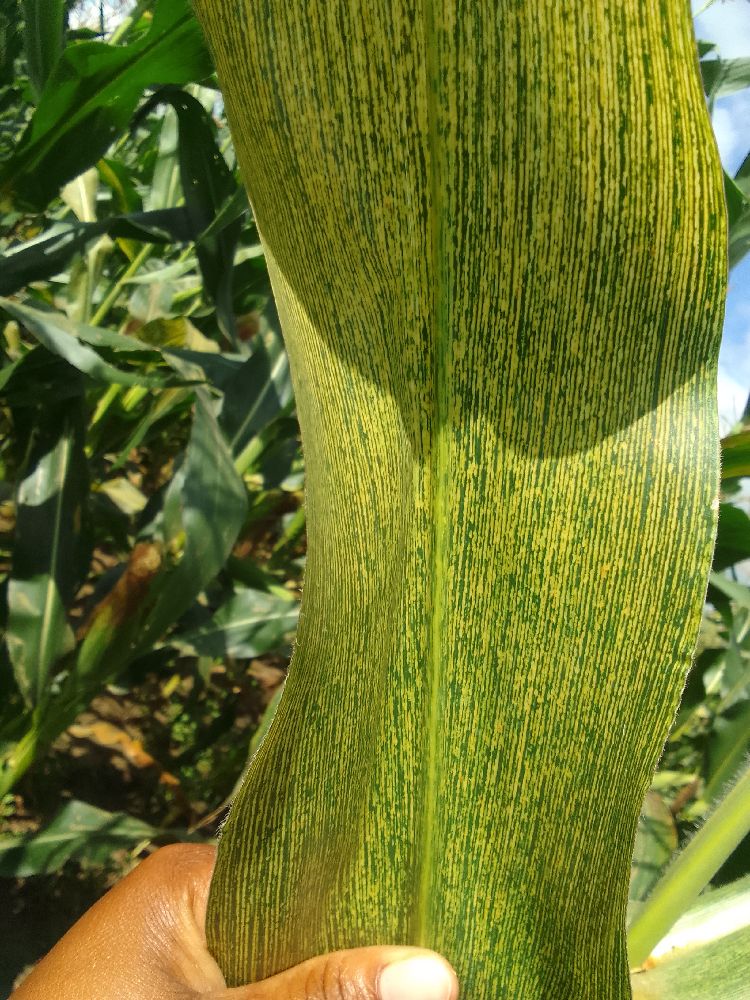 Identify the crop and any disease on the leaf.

maize, maize streak virus
